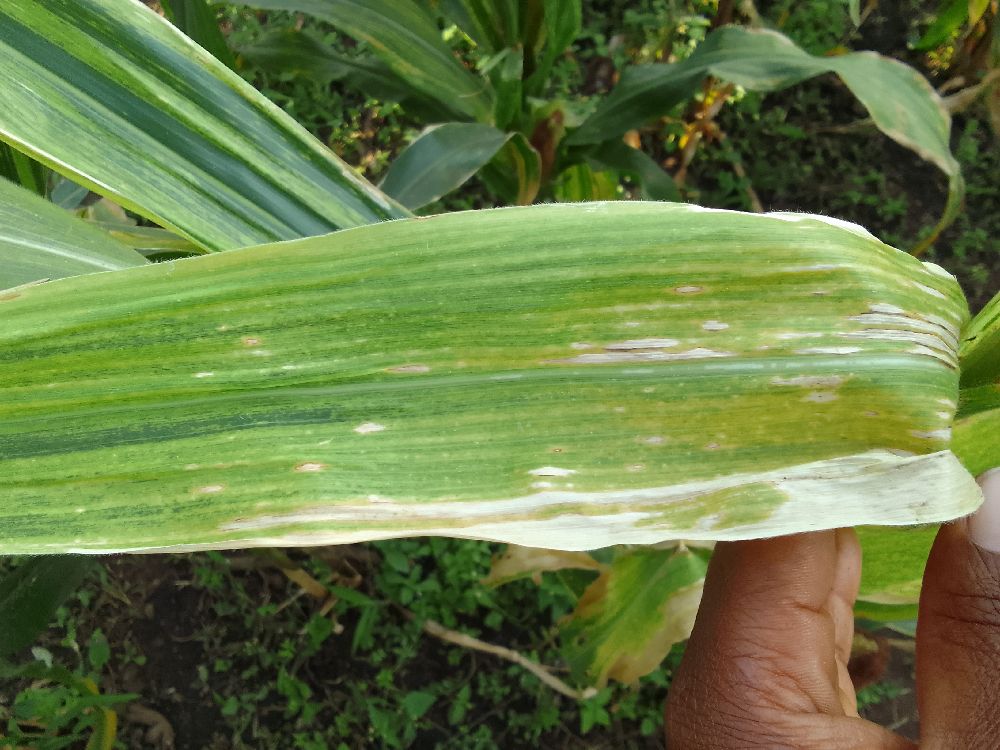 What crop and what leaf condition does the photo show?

maize, maize lethal necrosis
